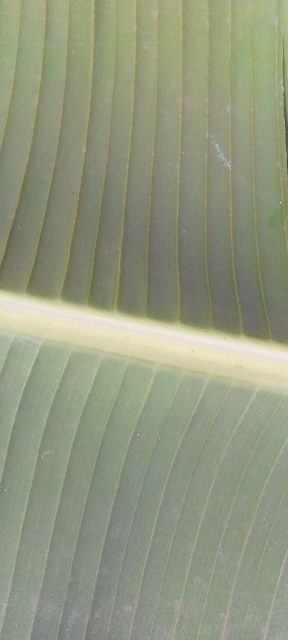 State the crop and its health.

banana, healthy
